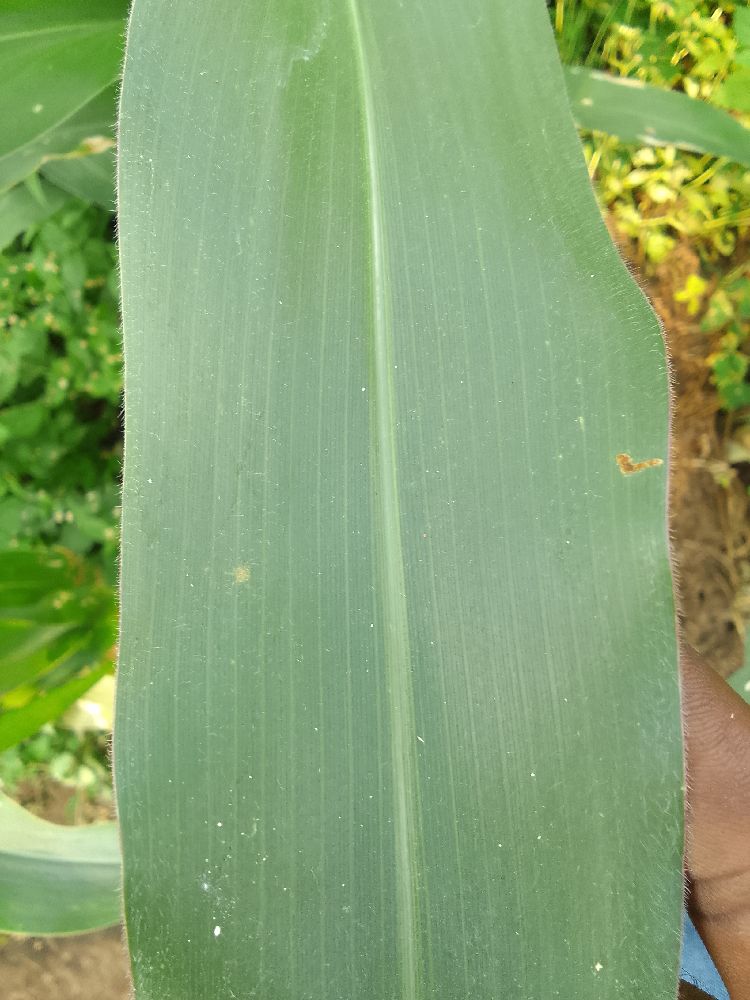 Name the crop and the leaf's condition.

maize, healthy
